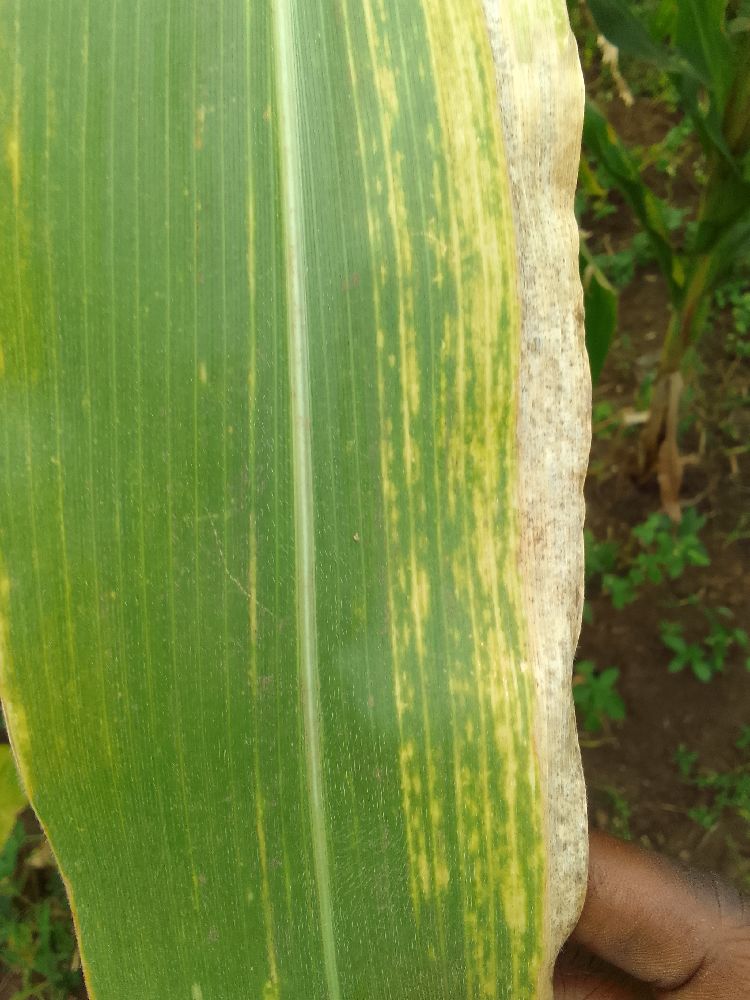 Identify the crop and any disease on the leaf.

maize, maize lethal necrosis
